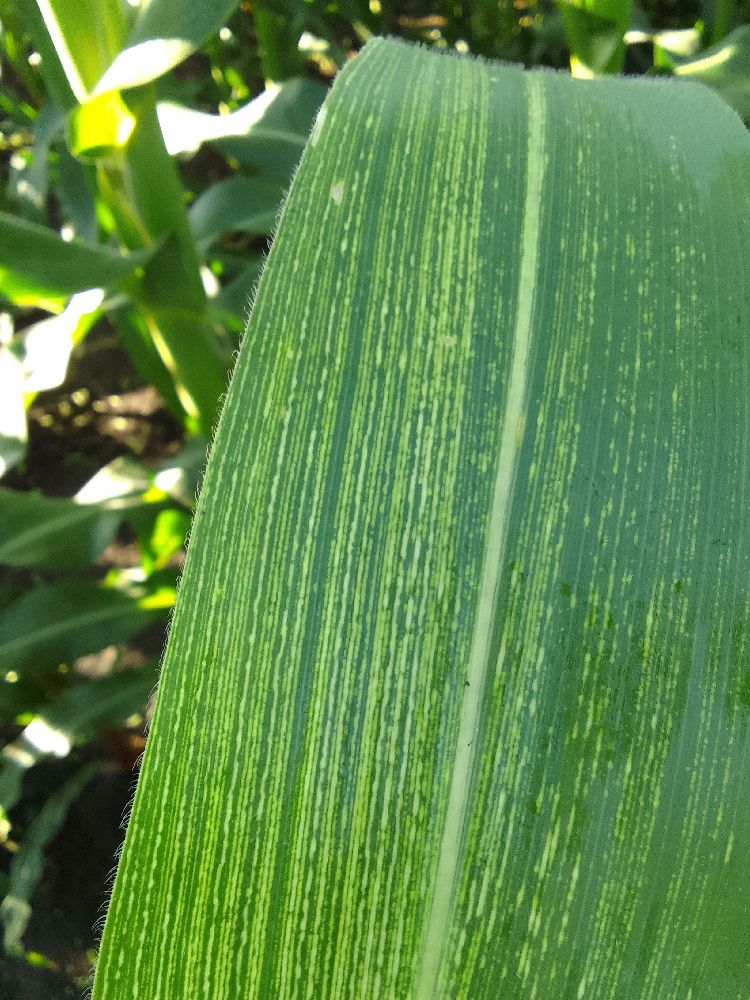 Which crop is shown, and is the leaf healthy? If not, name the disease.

maize, maize streak virus
